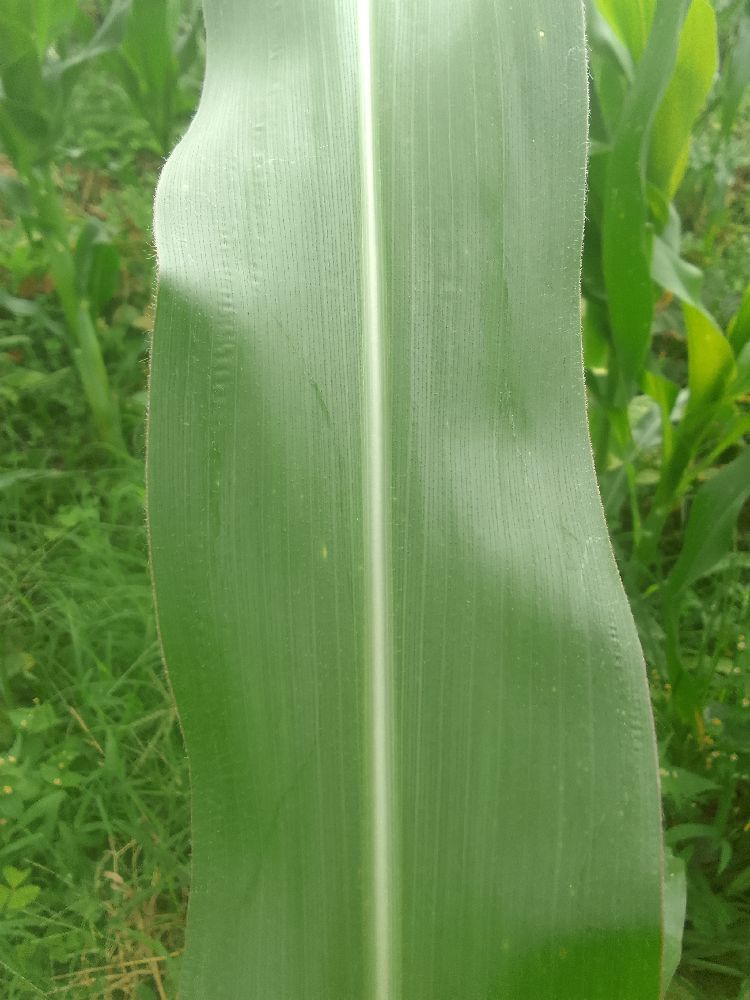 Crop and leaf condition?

maize, healthy
